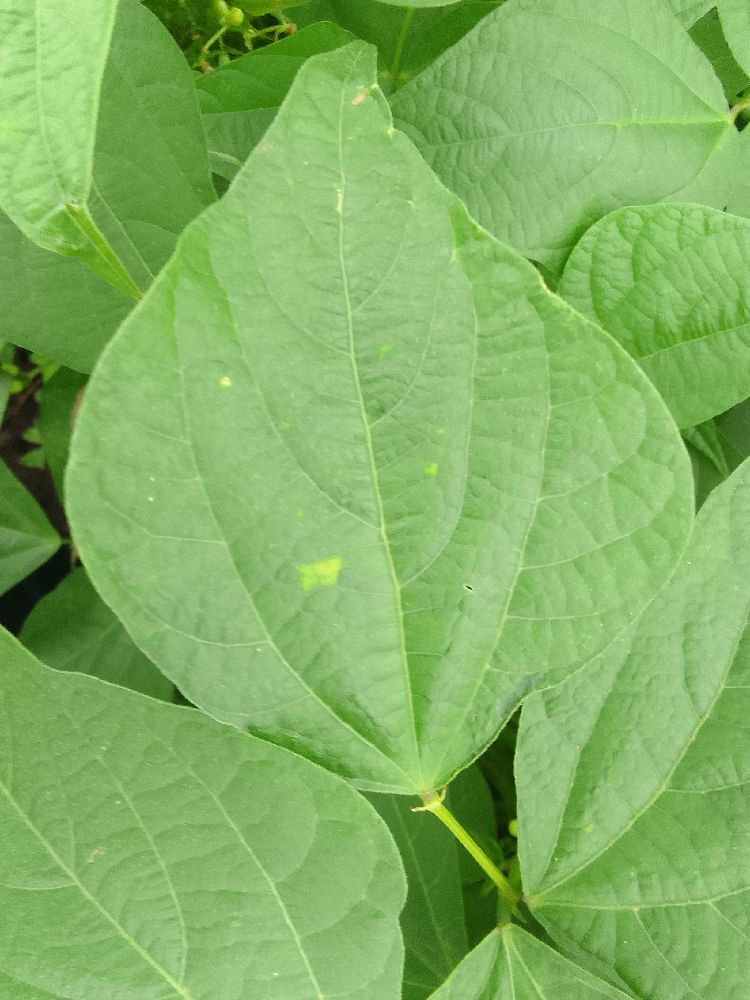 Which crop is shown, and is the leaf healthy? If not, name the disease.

common bean, healthy
